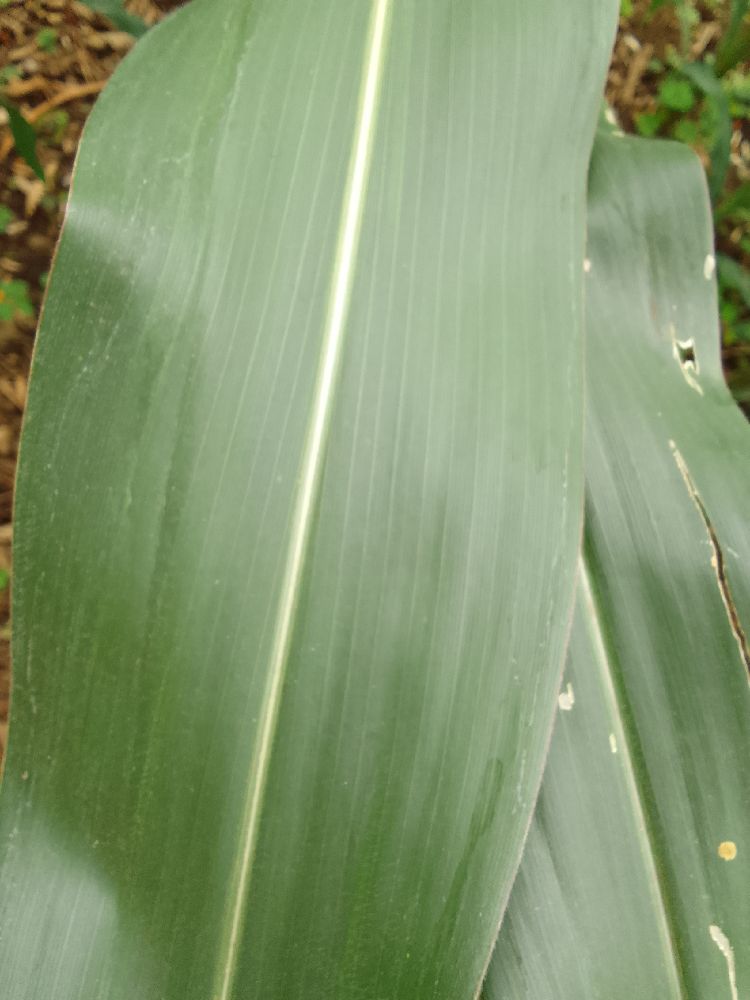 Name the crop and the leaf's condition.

maize, healthy
